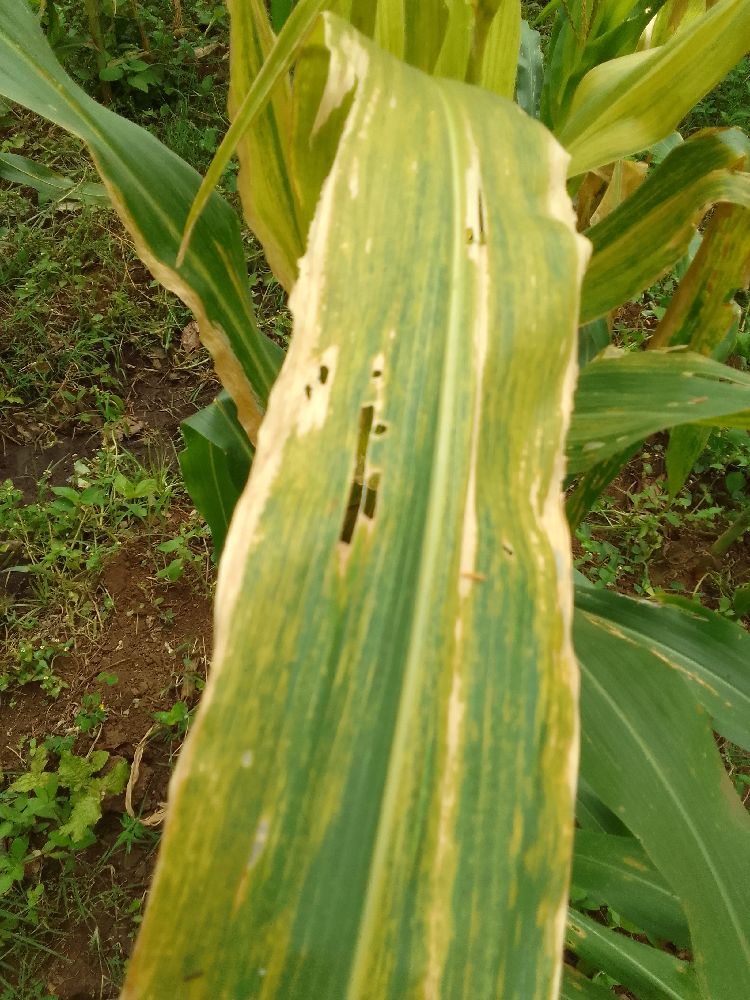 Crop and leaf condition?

maize, maize lethal necrosis
